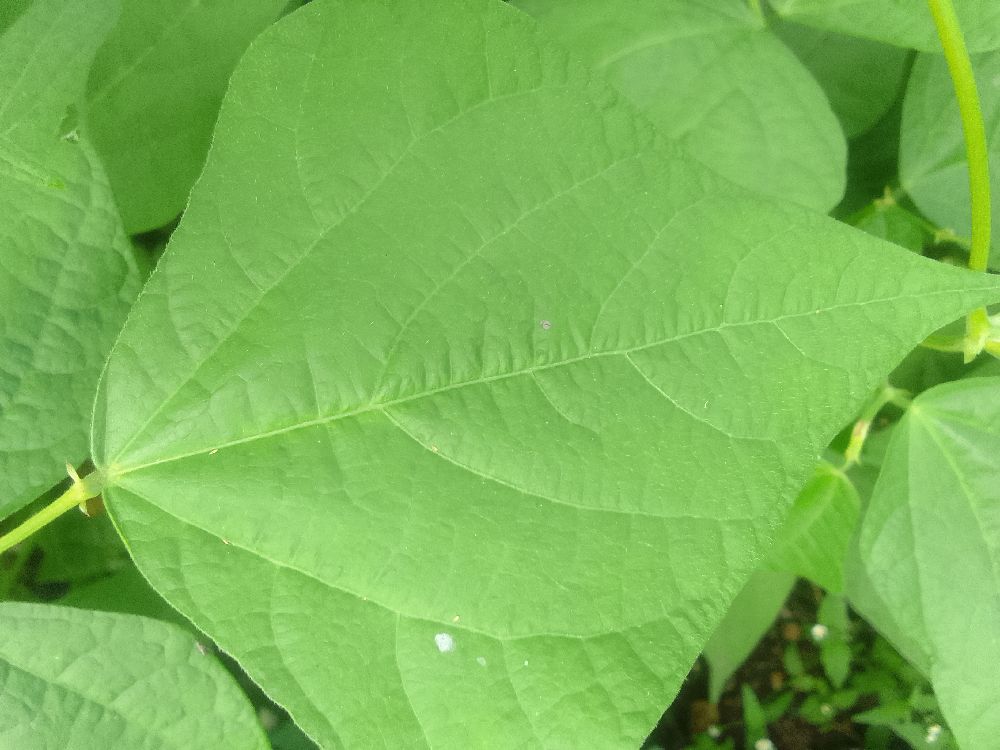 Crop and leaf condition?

common bean, healthy
